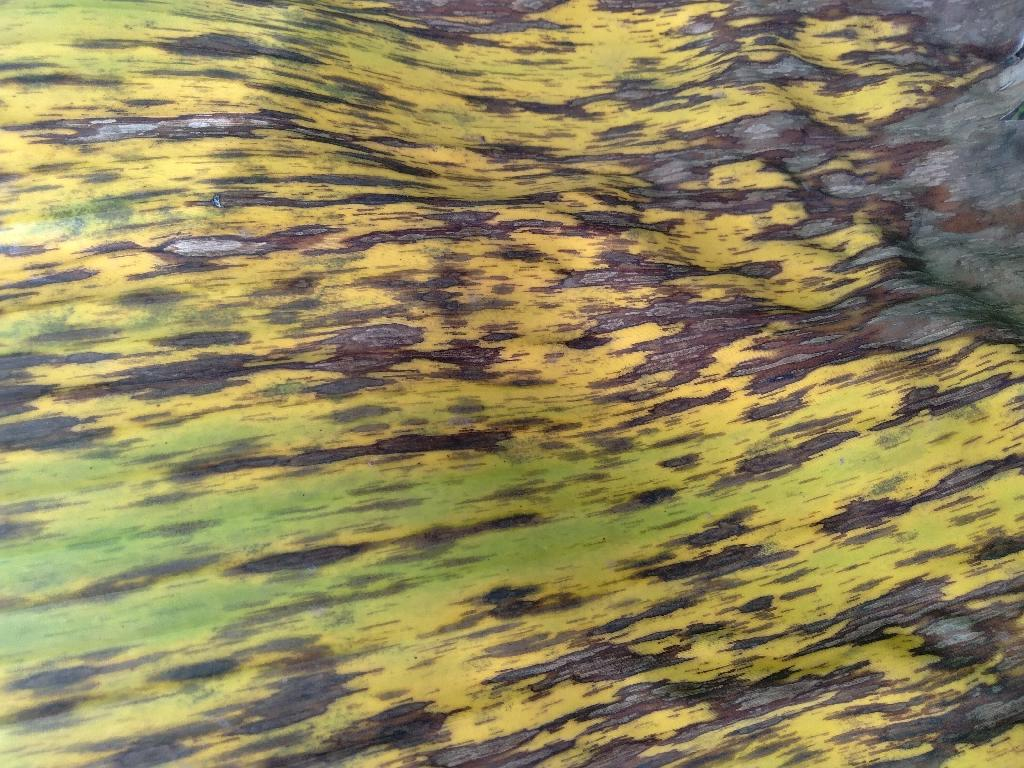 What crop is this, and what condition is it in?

banana, black sigatoka
